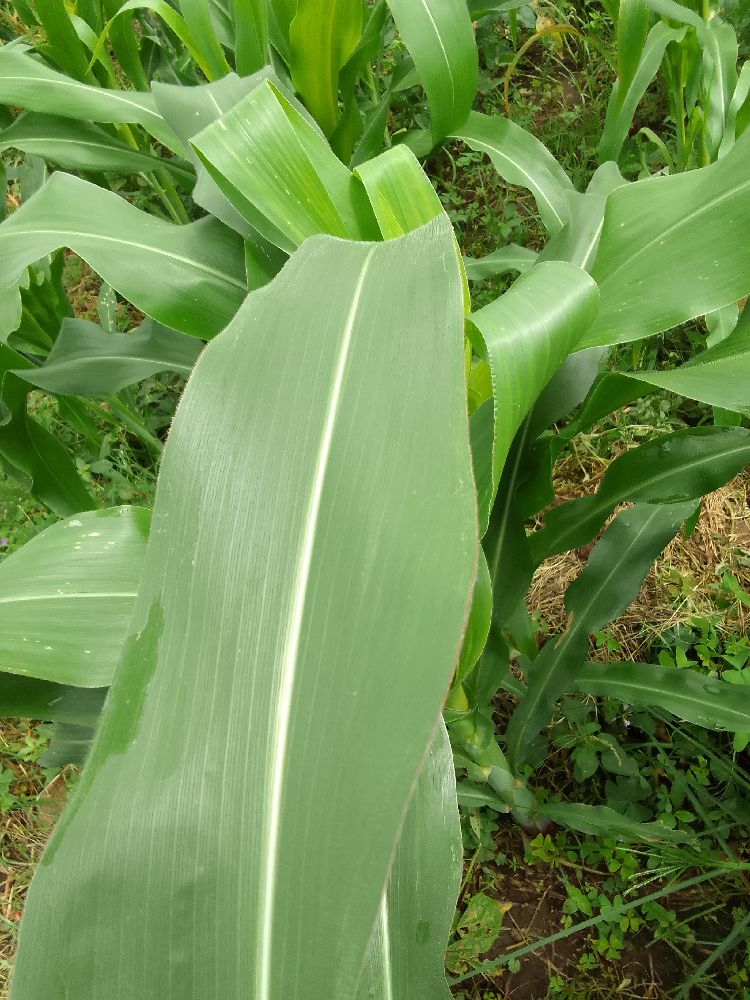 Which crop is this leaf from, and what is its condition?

maize, healthy
